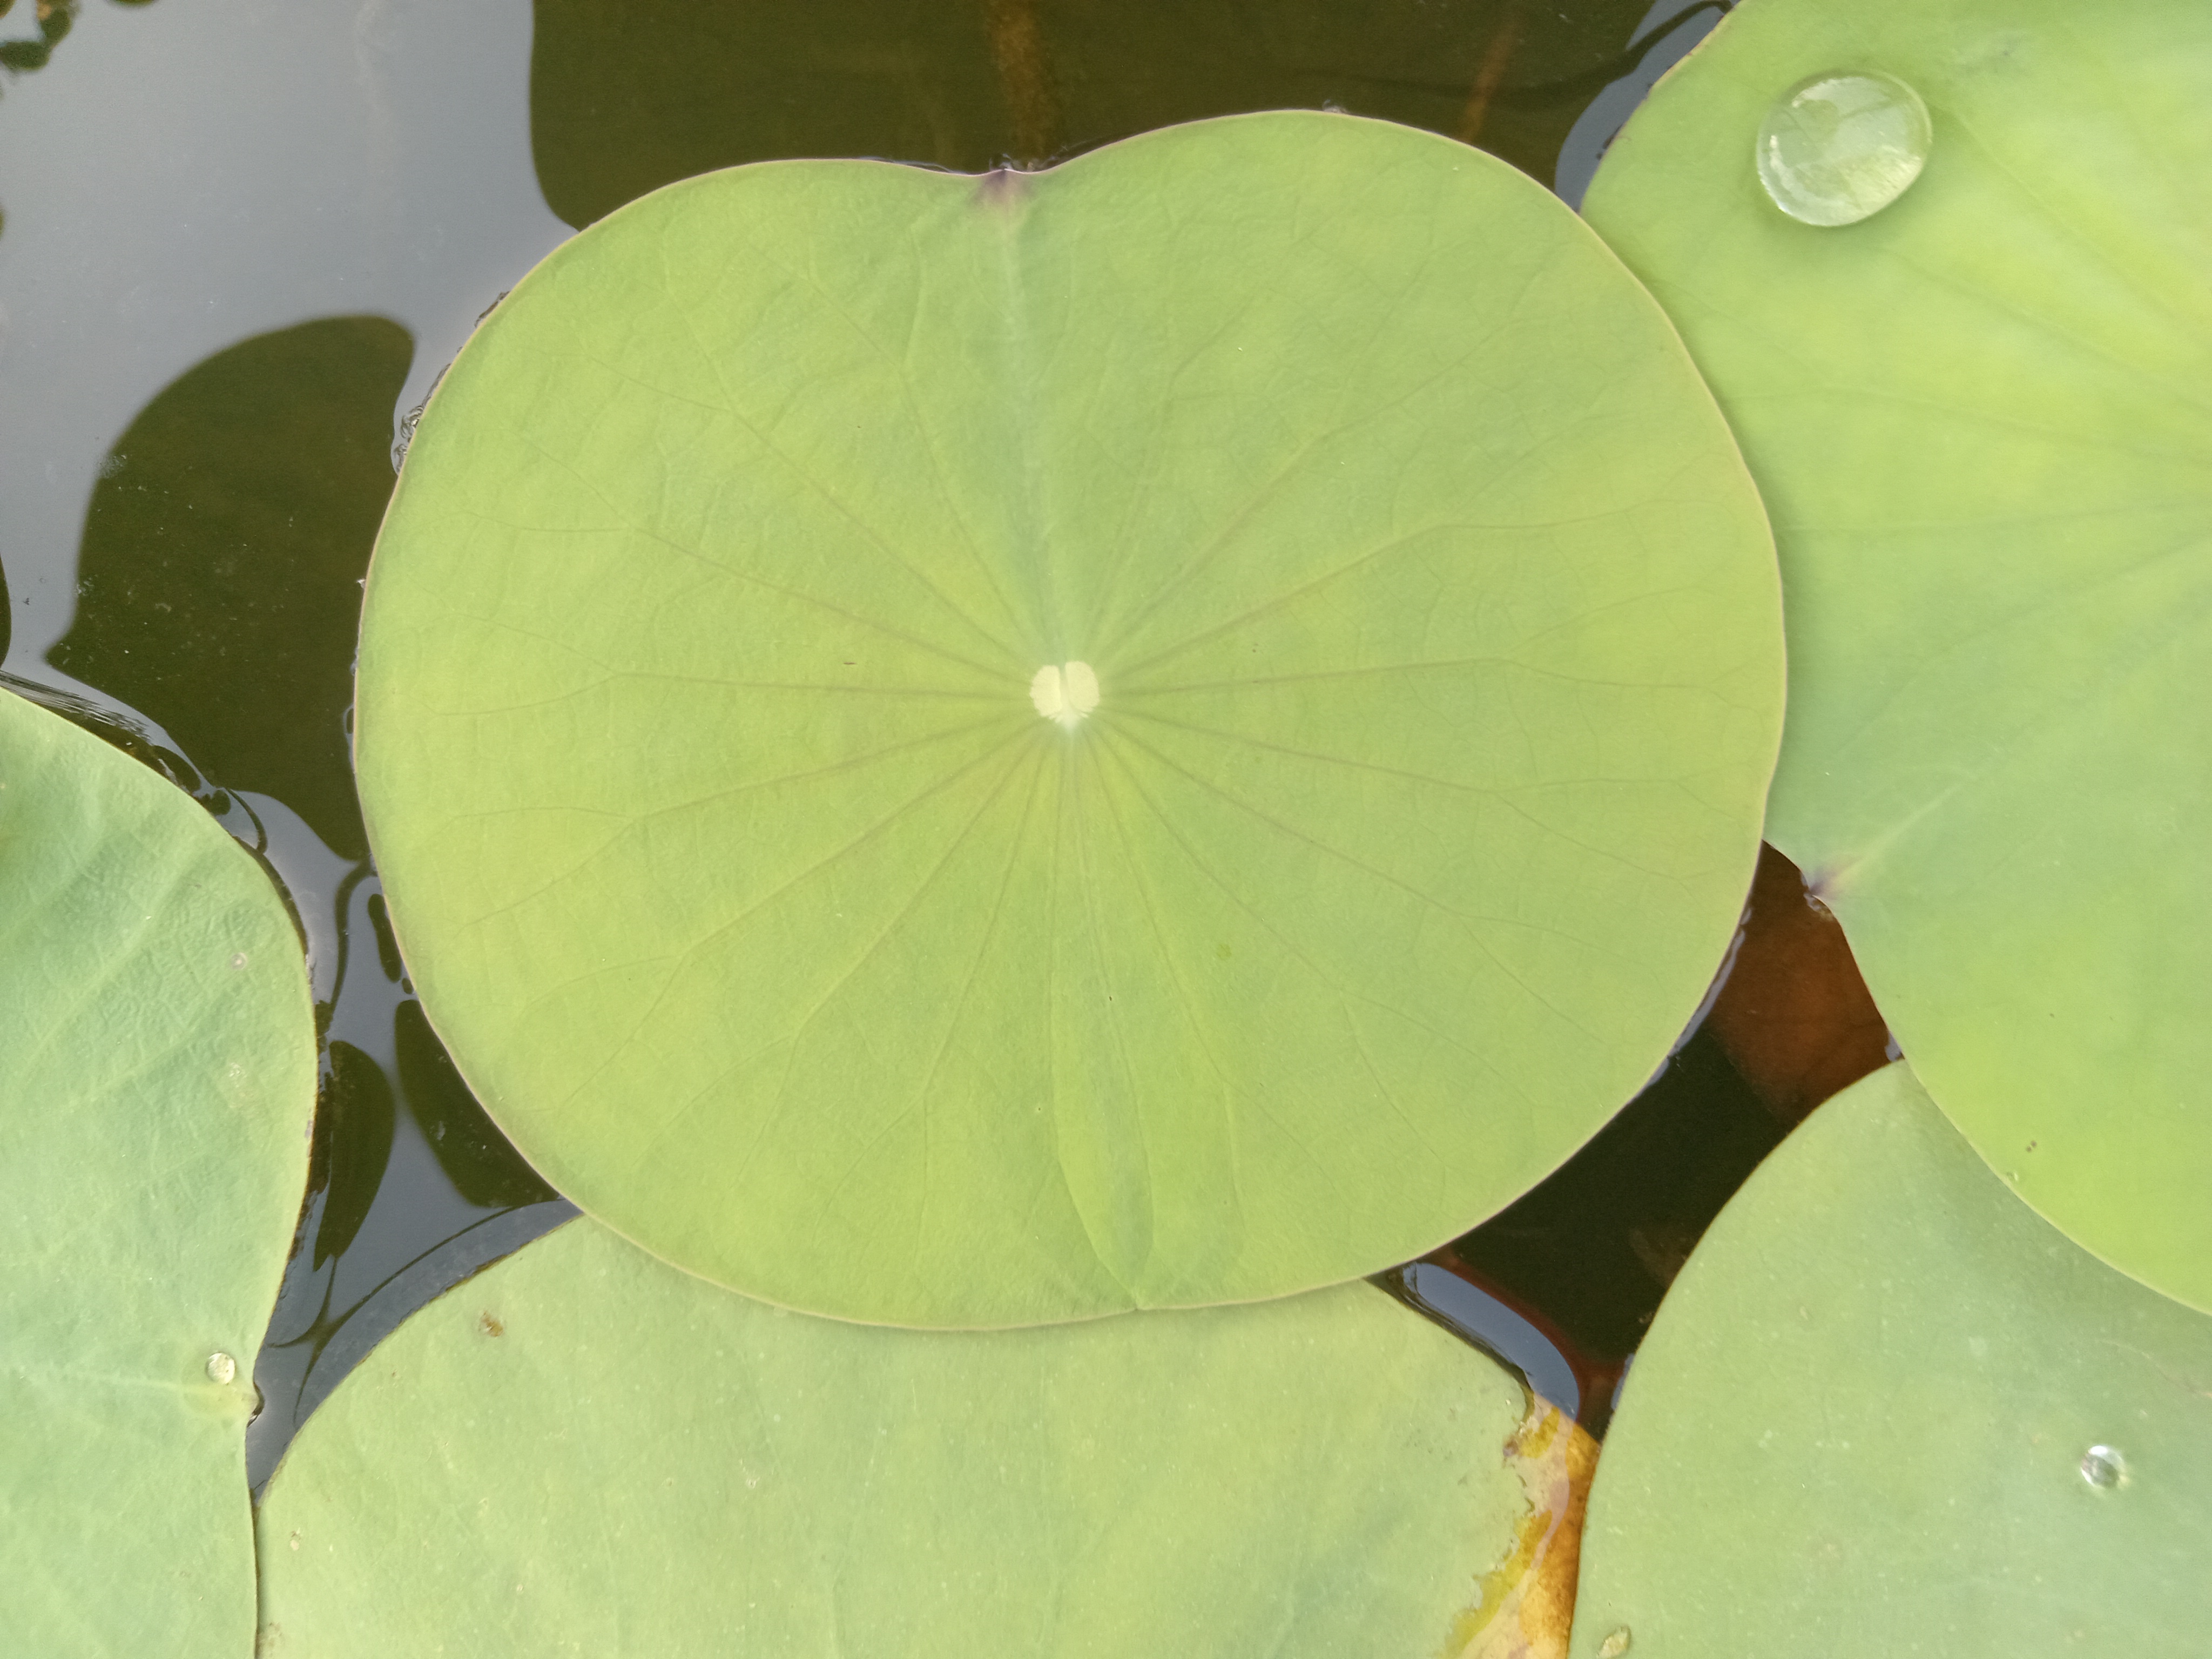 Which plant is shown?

lotus
